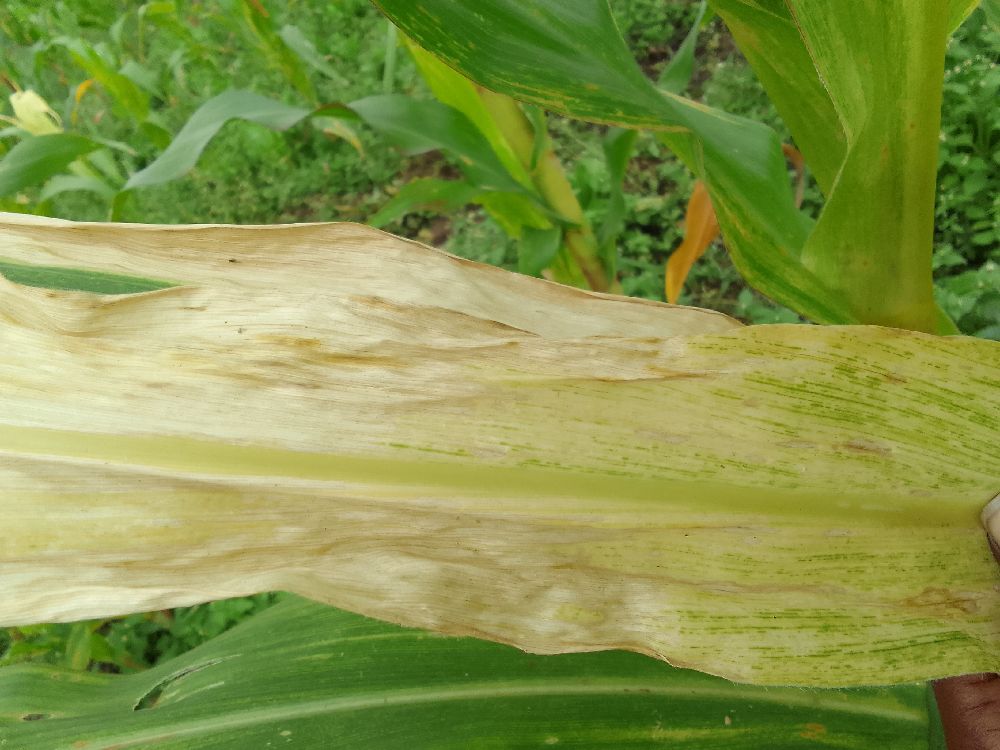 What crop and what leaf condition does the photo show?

maize, maize lethal necrosis
